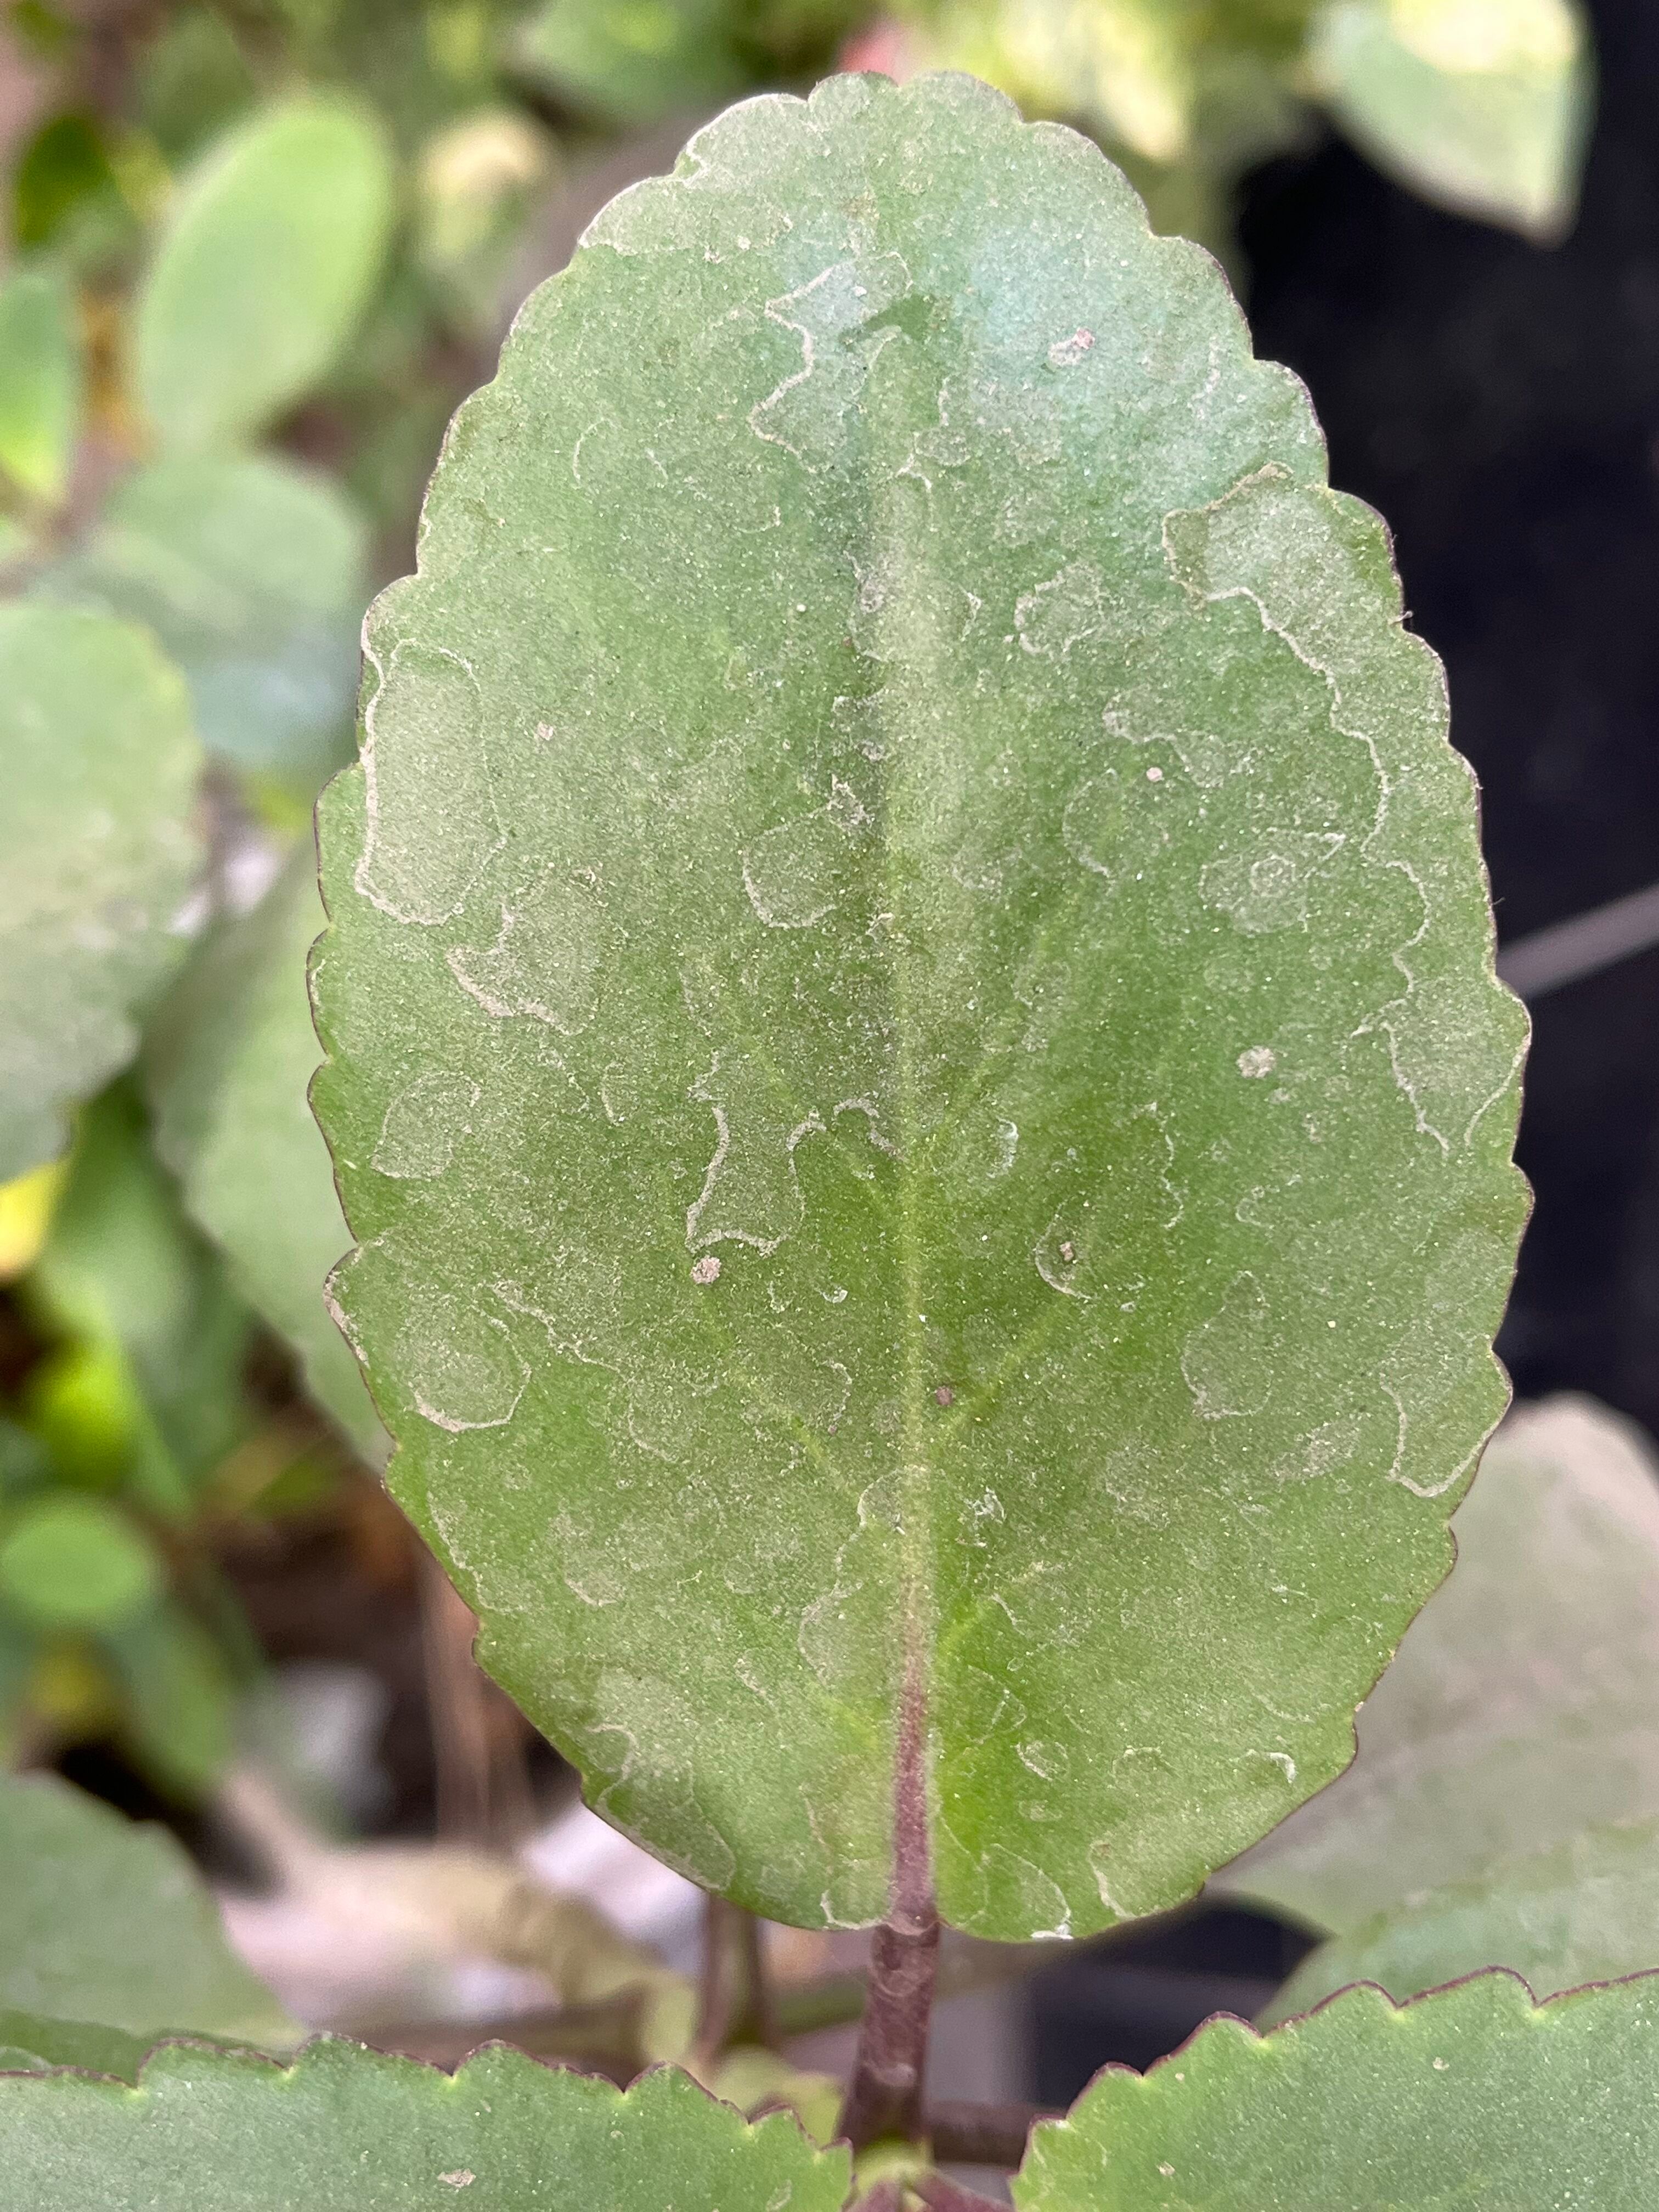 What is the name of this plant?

pathorkuci
